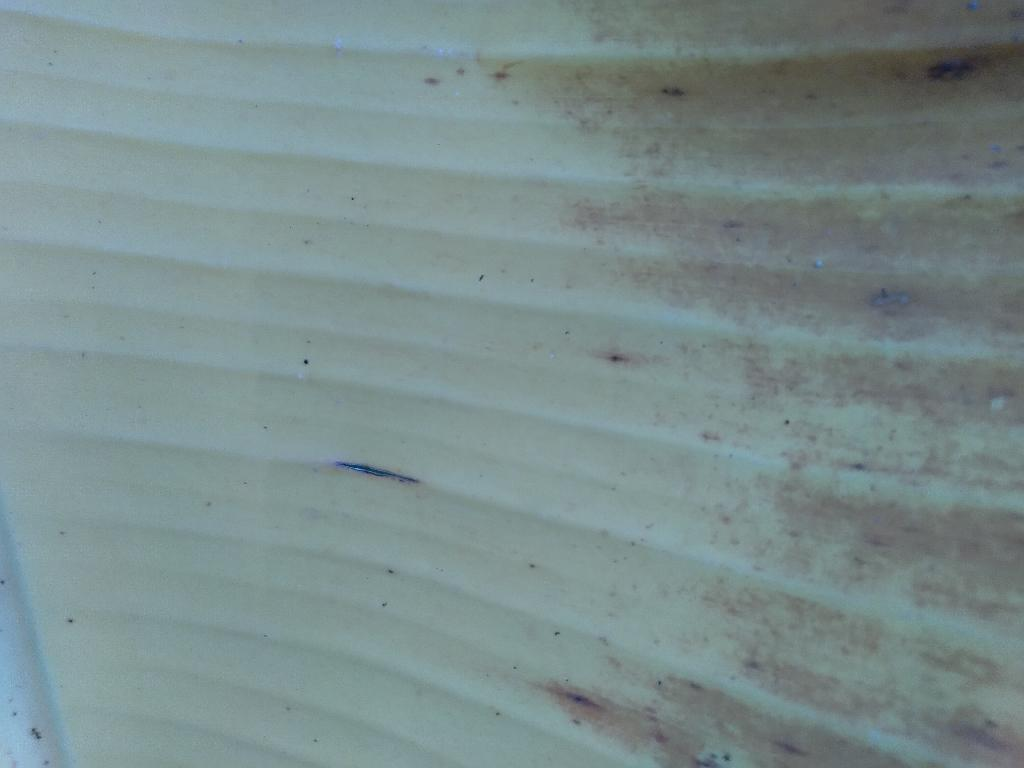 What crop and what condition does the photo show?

banana, fusarium wilt race 1
